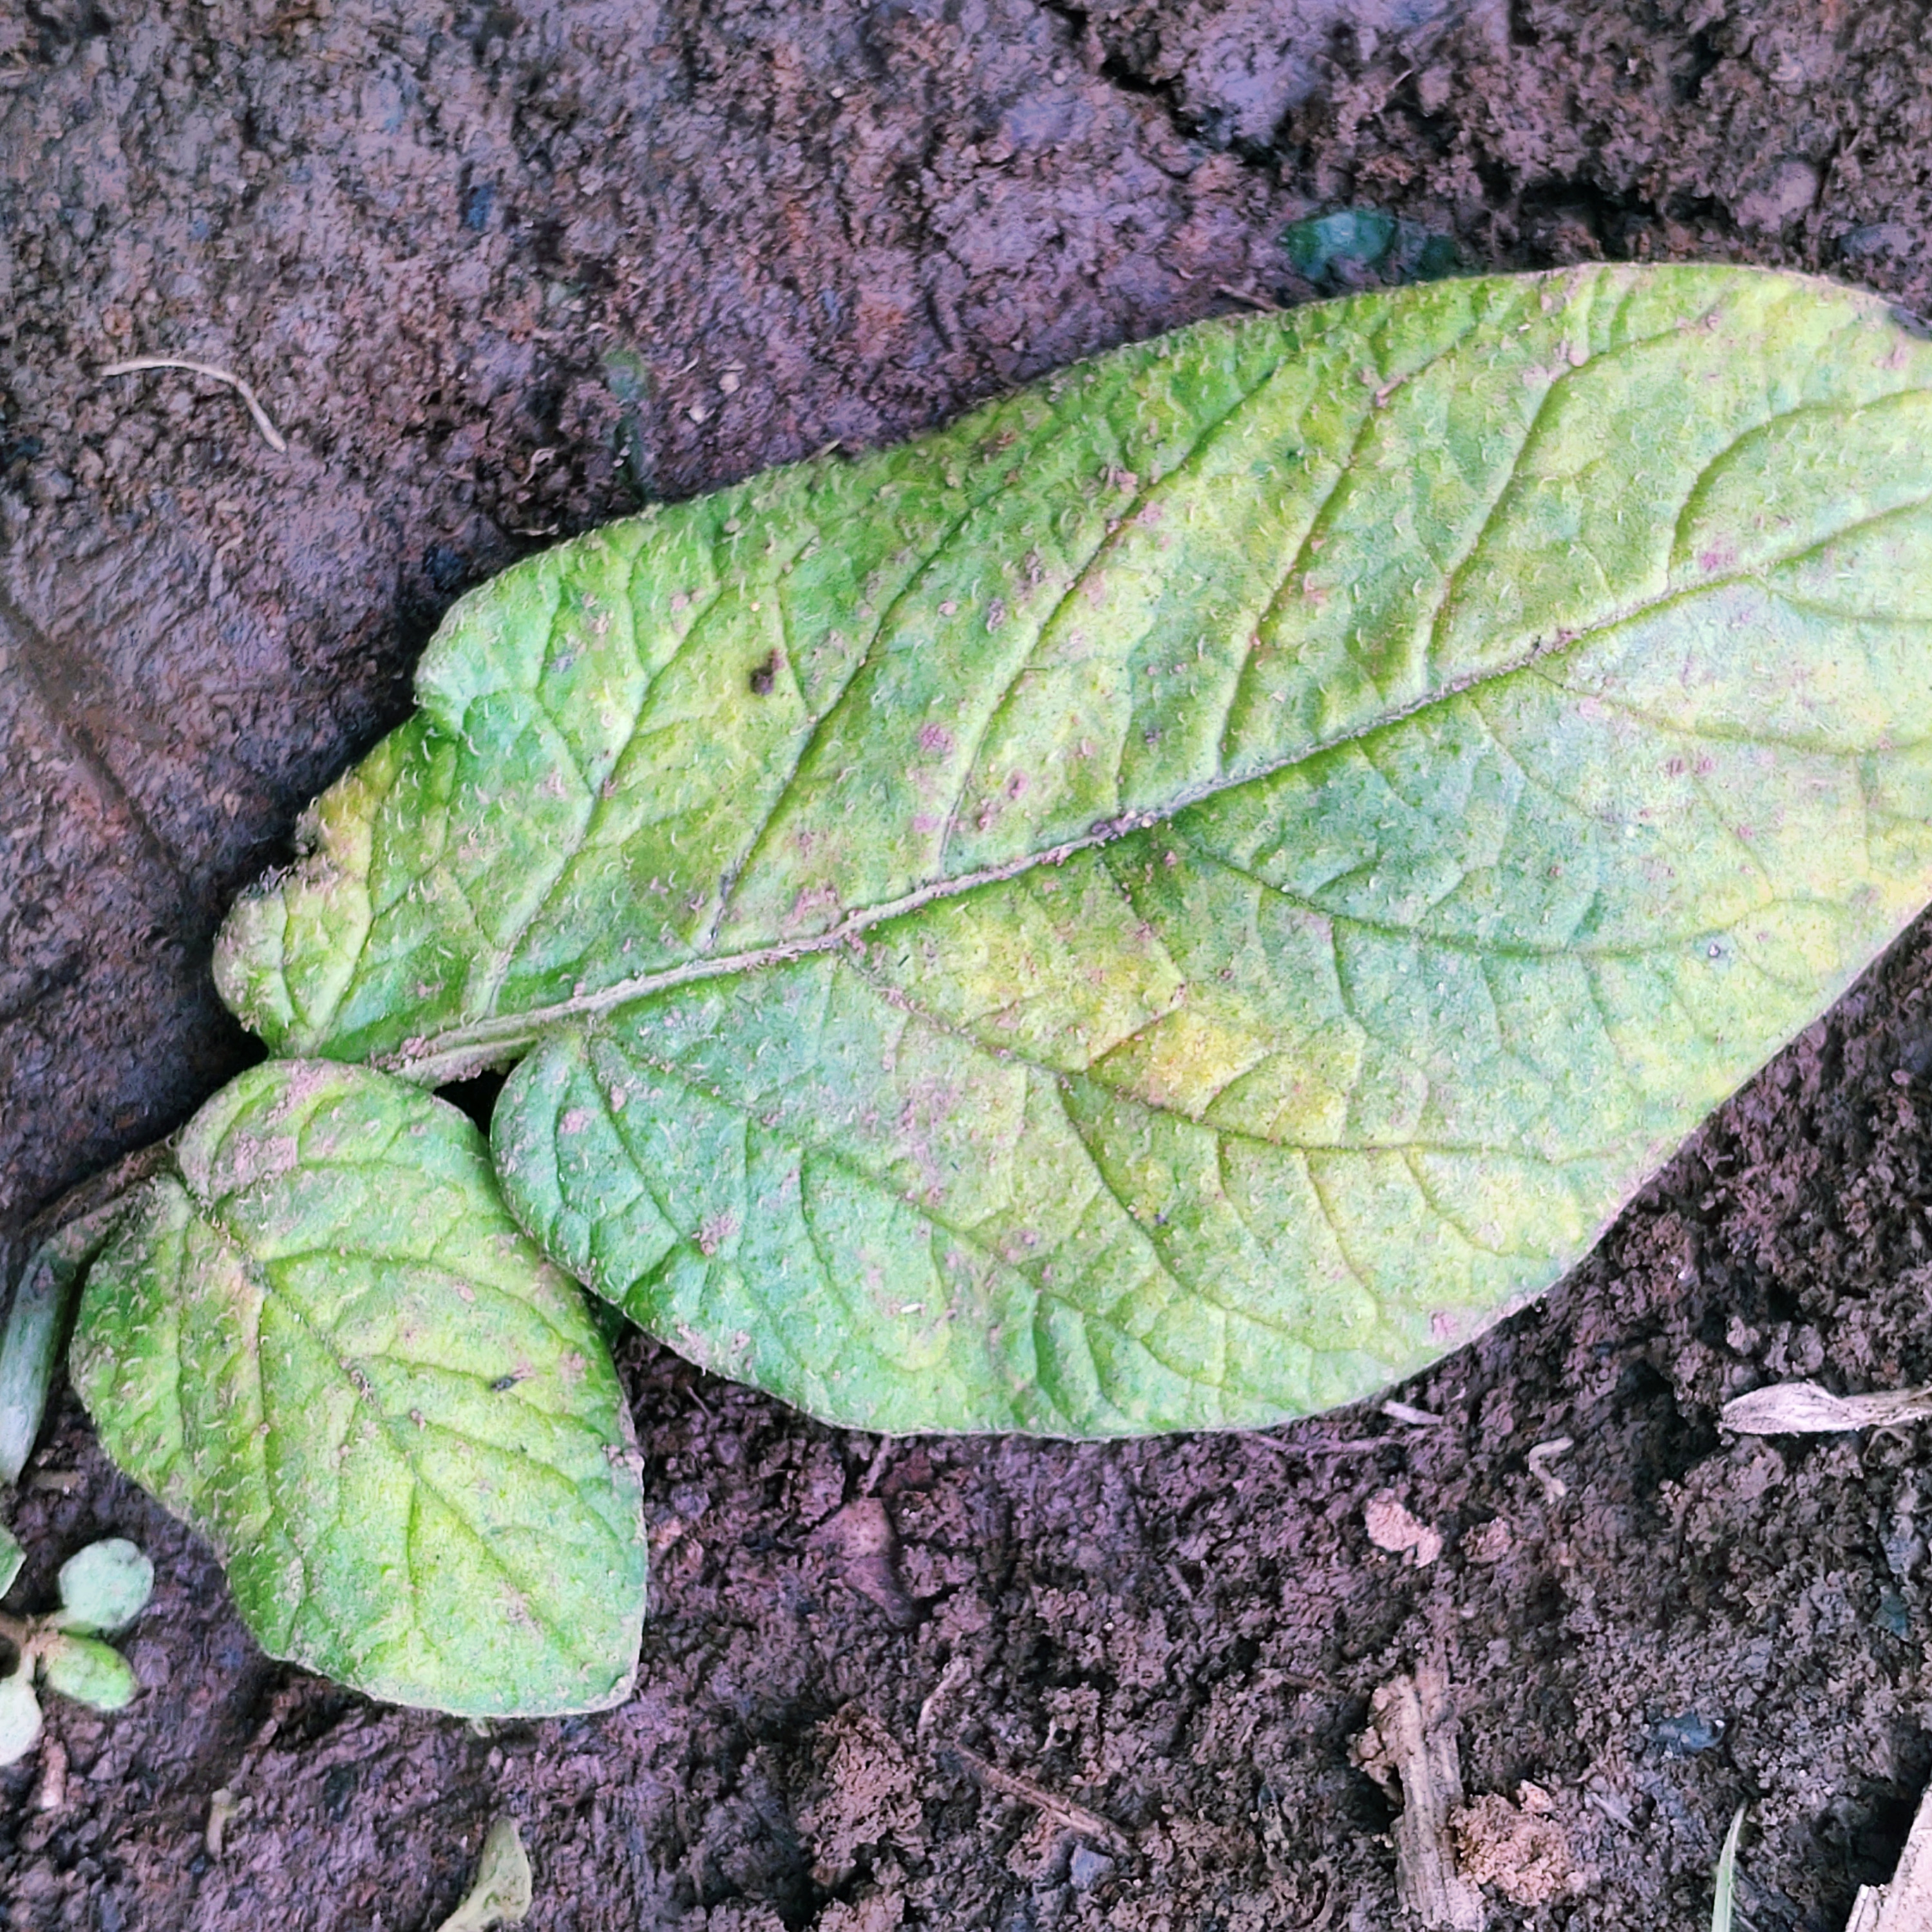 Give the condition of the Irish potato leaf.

late blight
